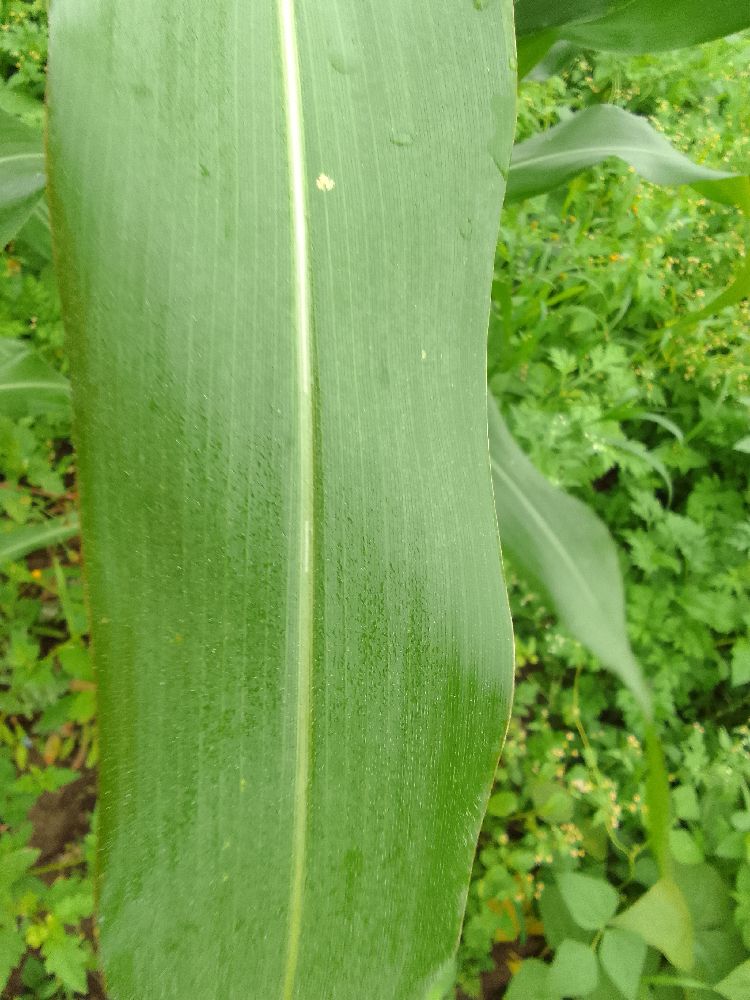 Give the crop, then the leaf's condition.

maize, healthy
